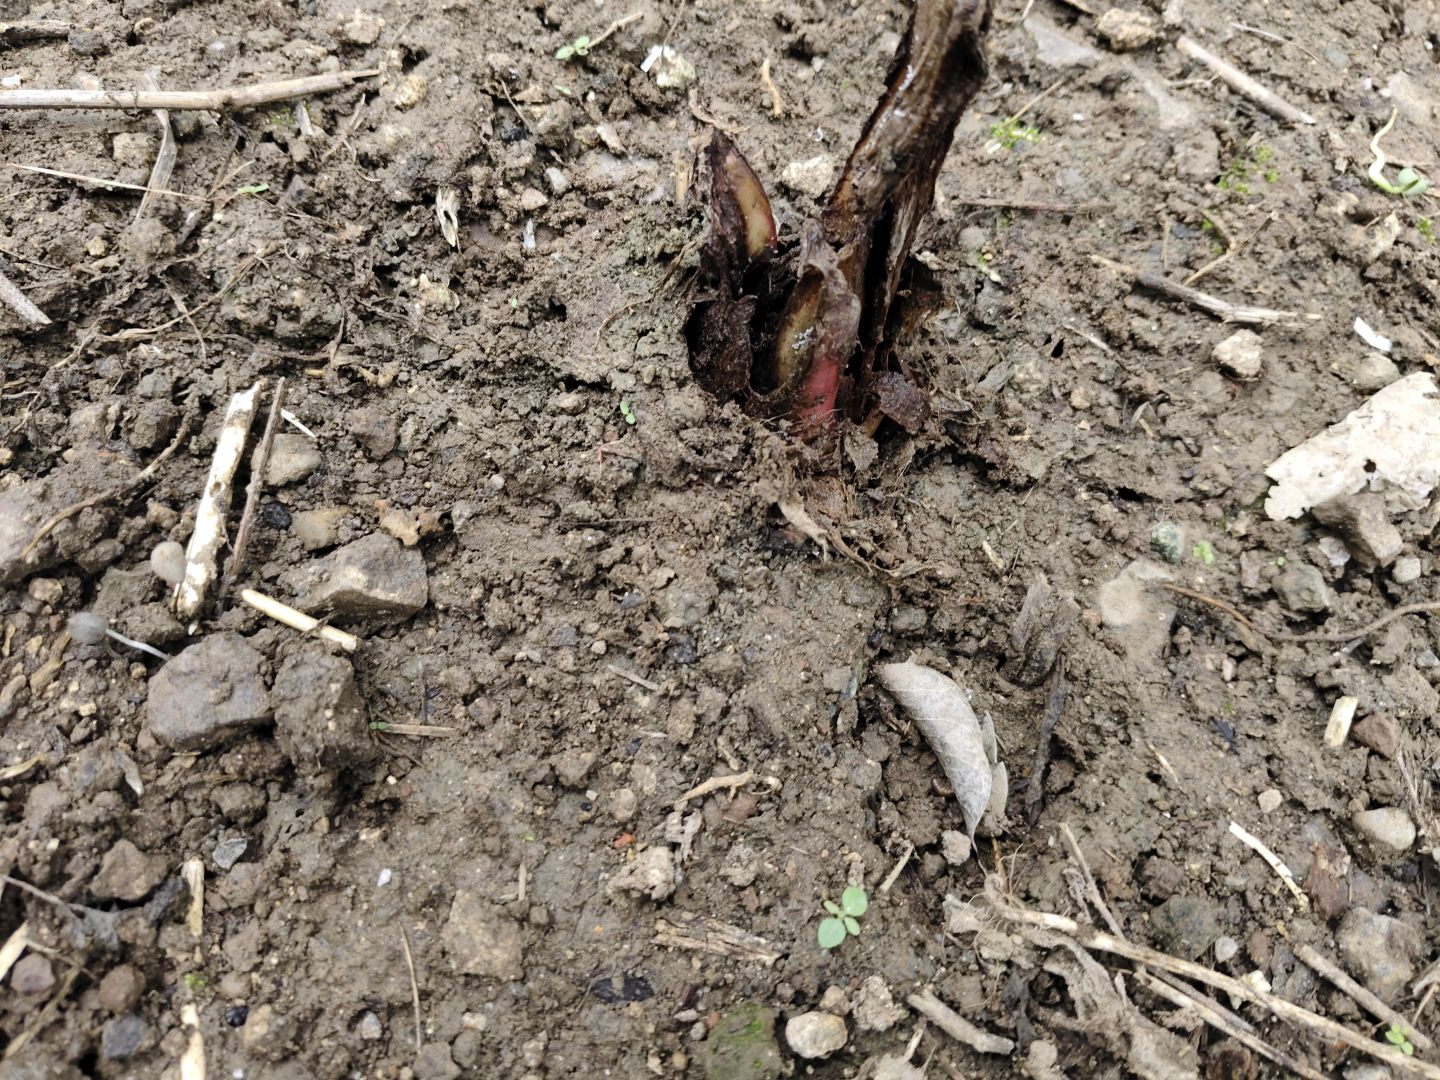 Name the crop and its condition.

taro, root rot
